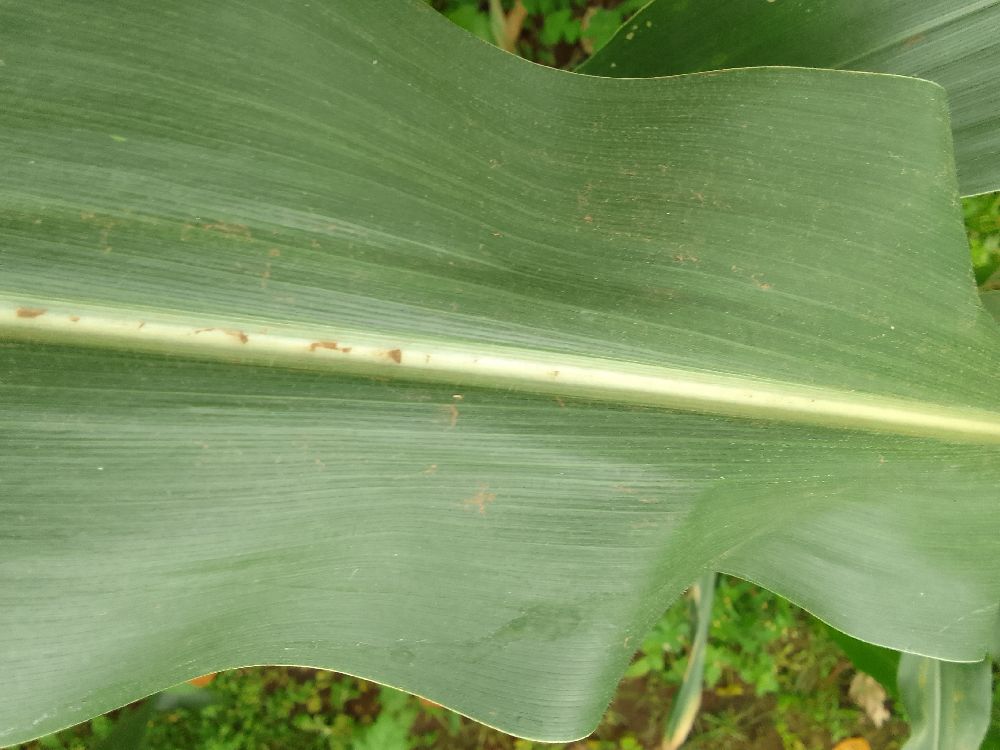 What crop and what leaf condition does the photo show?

maize, healthy
